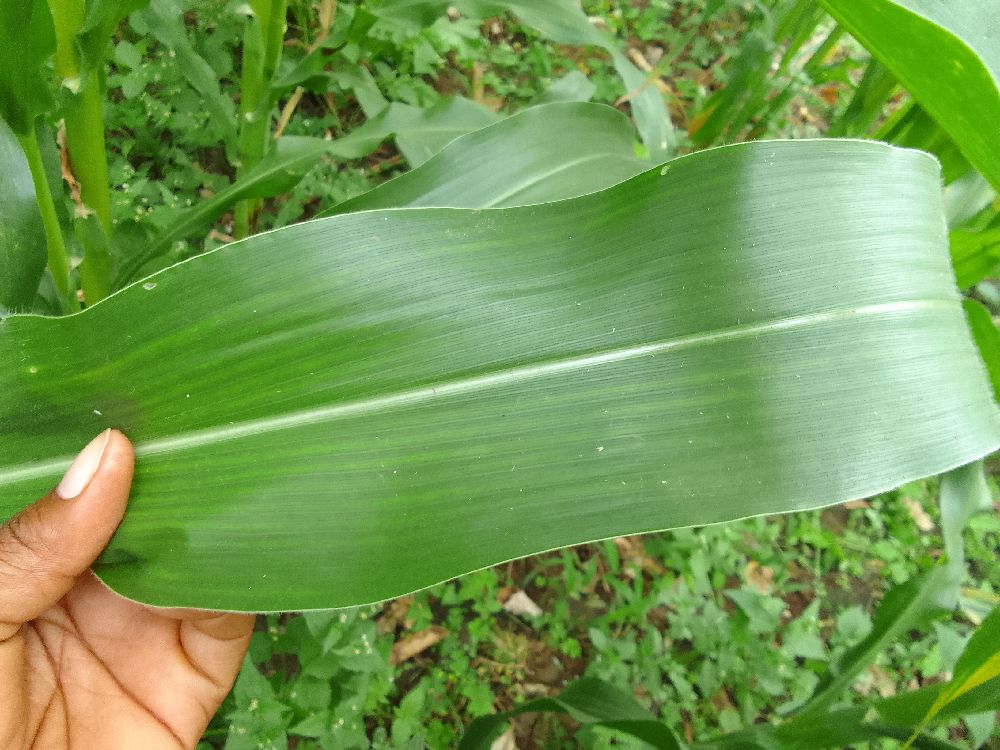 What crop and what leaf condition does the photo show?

maize, healthy
